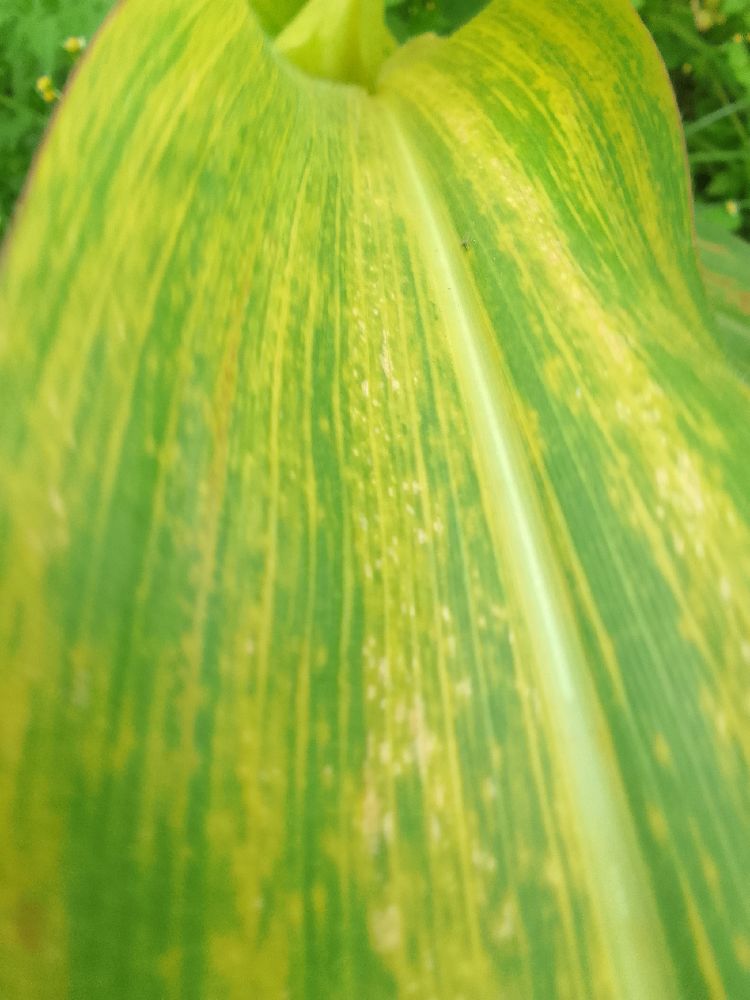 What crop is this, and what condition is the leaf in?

maize, maize lethal necrosis
